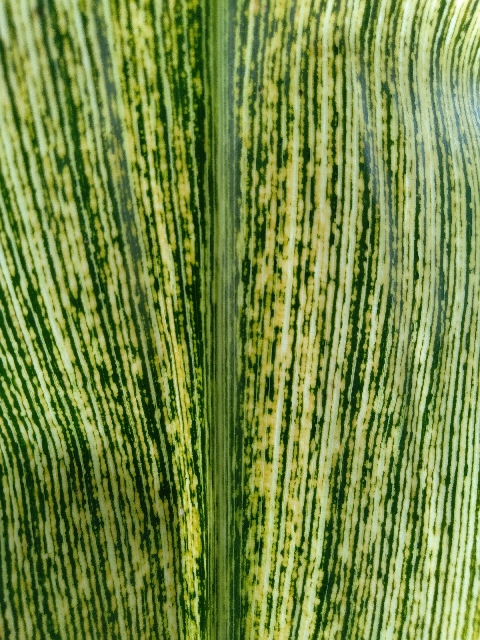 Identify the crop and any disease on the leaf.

maize, maize streak virus
